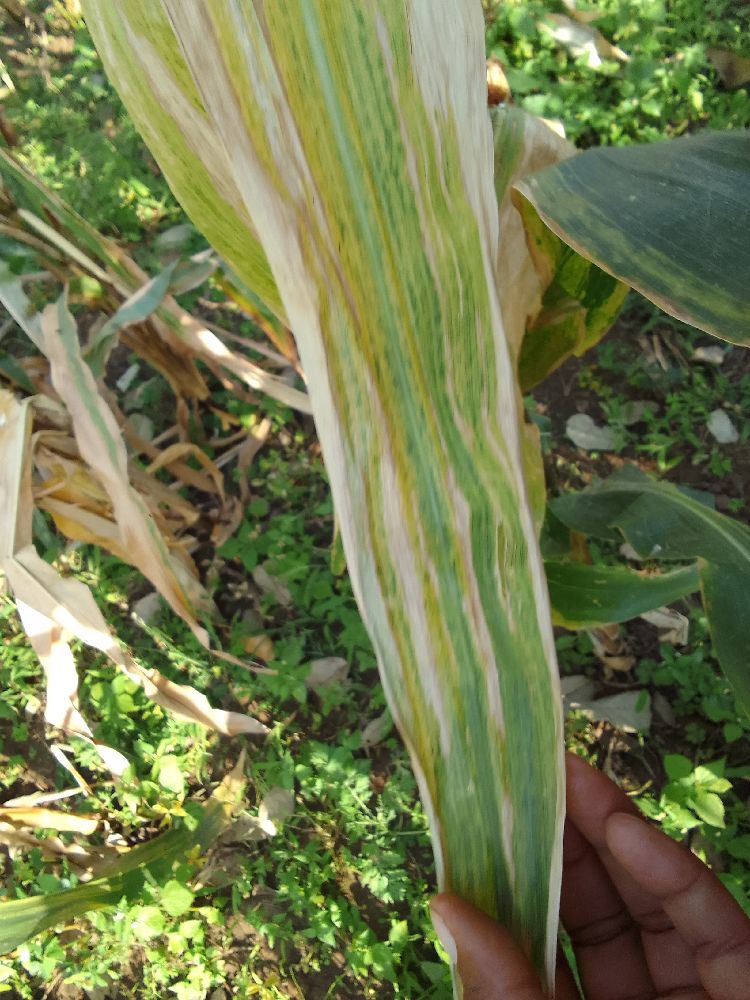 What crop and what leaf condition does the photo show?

maize, maize lethal necrosis
